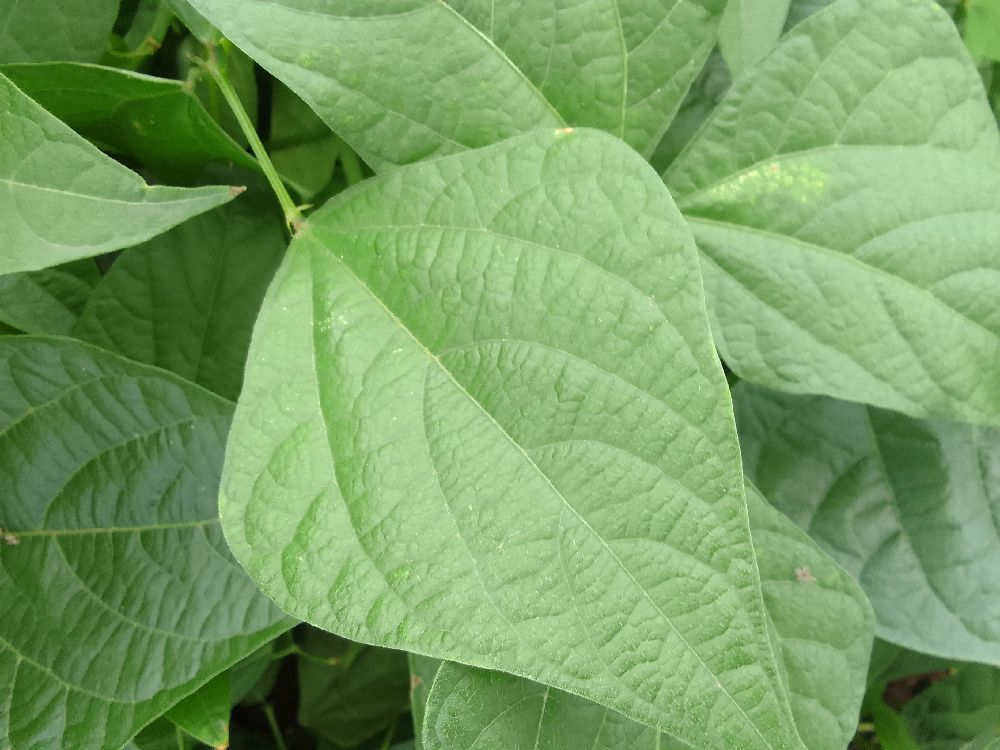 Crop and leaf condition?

common bean, healthy
